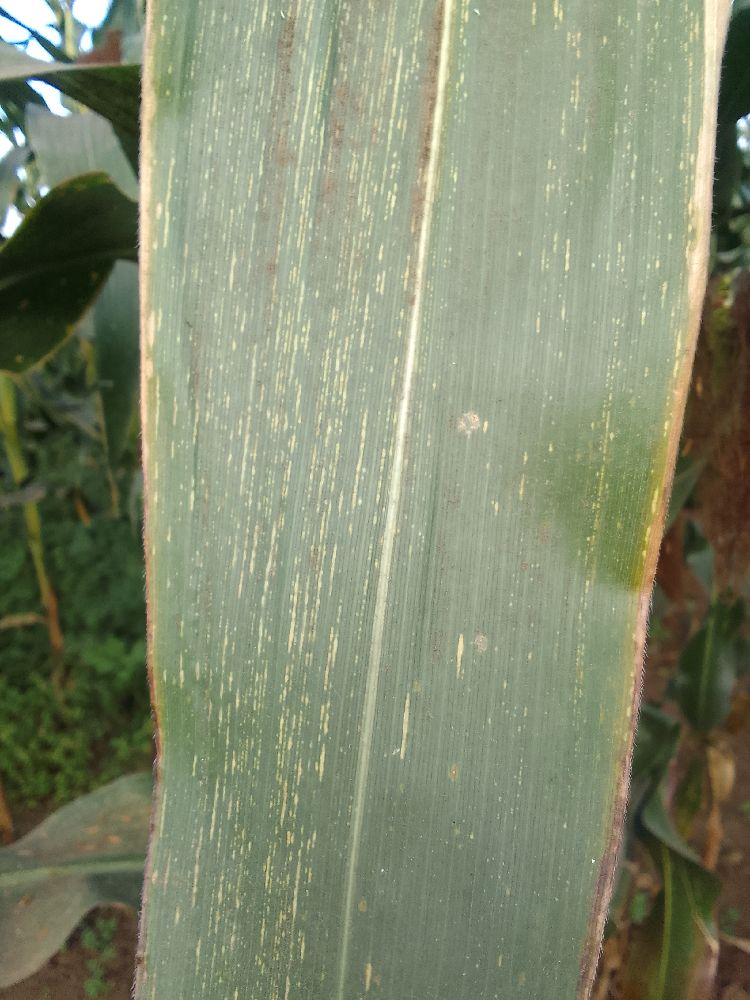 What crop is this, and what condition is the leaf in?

maize, maize streak virus
